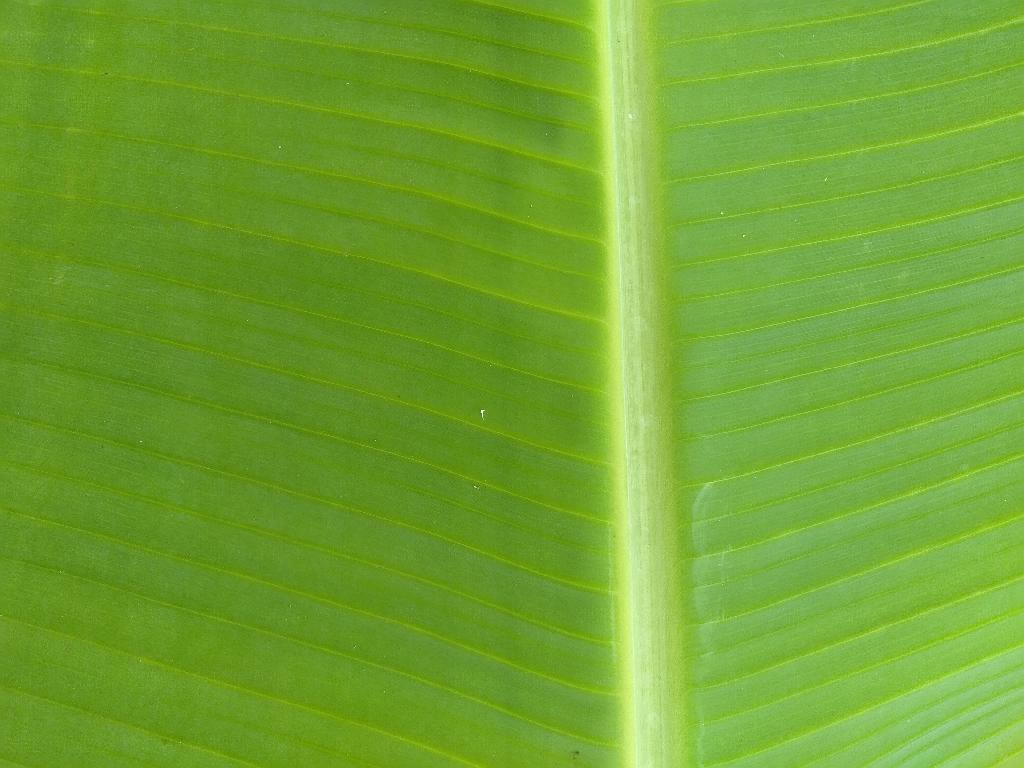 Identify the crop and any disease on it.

banana, healthy
